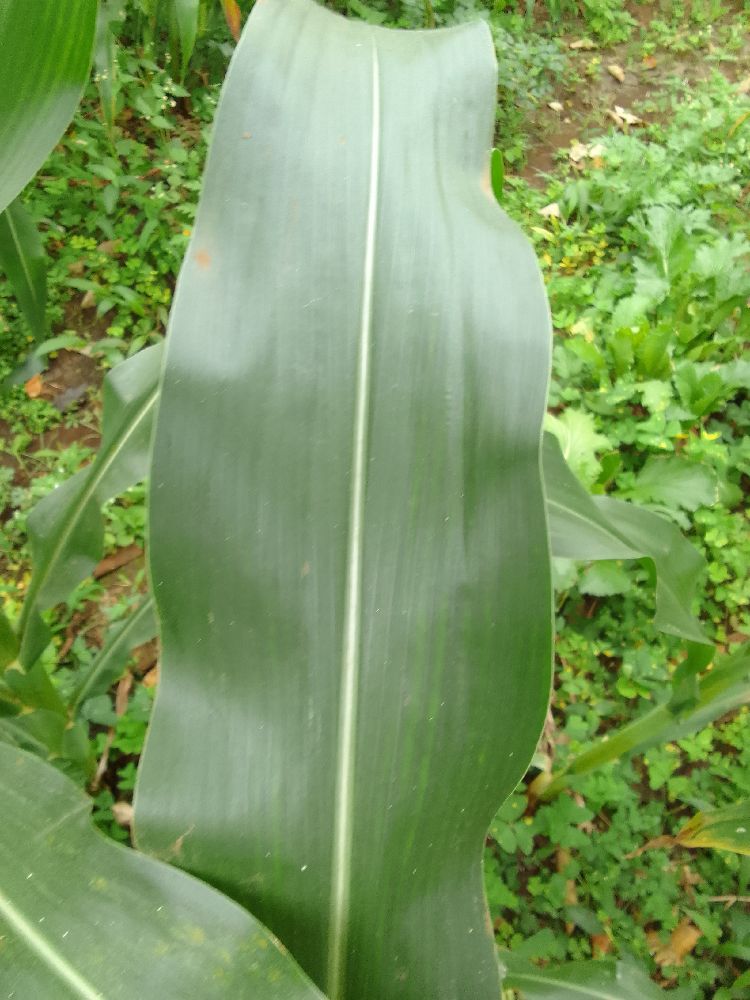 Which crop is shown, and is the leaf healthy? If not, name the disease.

maize, healthy
